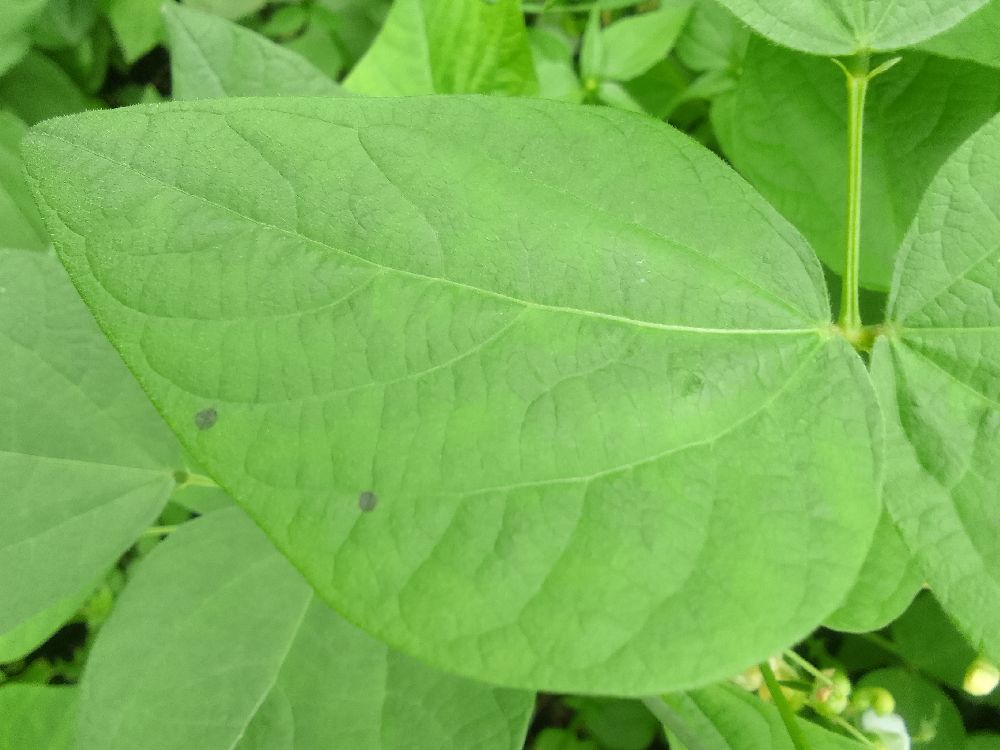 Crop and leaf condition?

common bean, healthy
